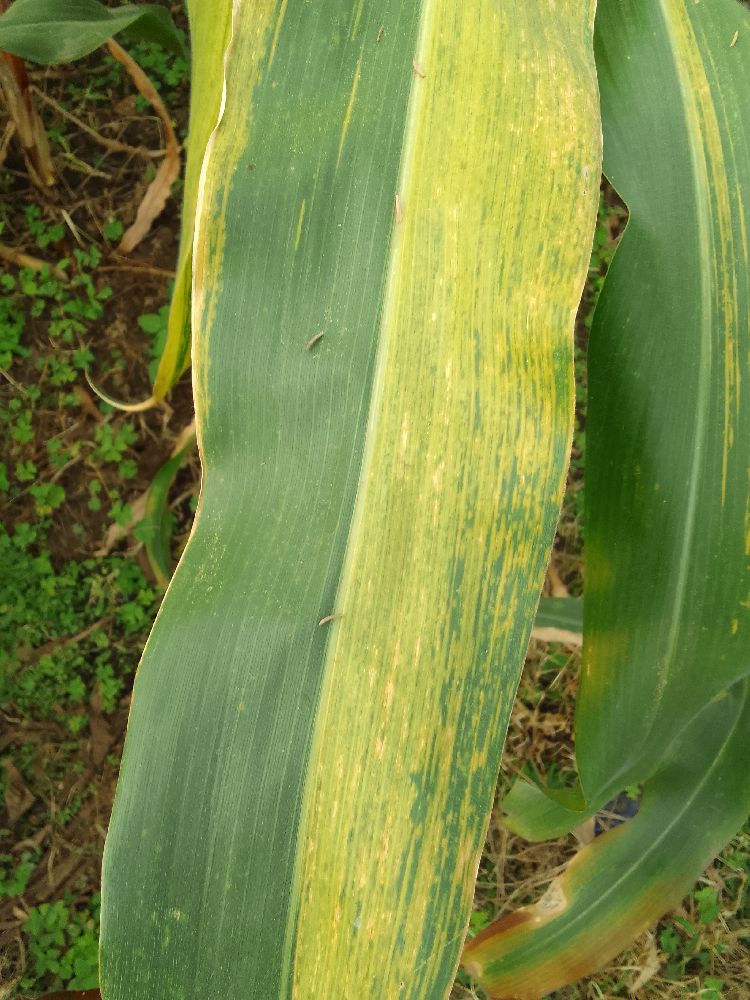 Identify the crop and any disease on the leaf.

maize, maize lethal necrosis
